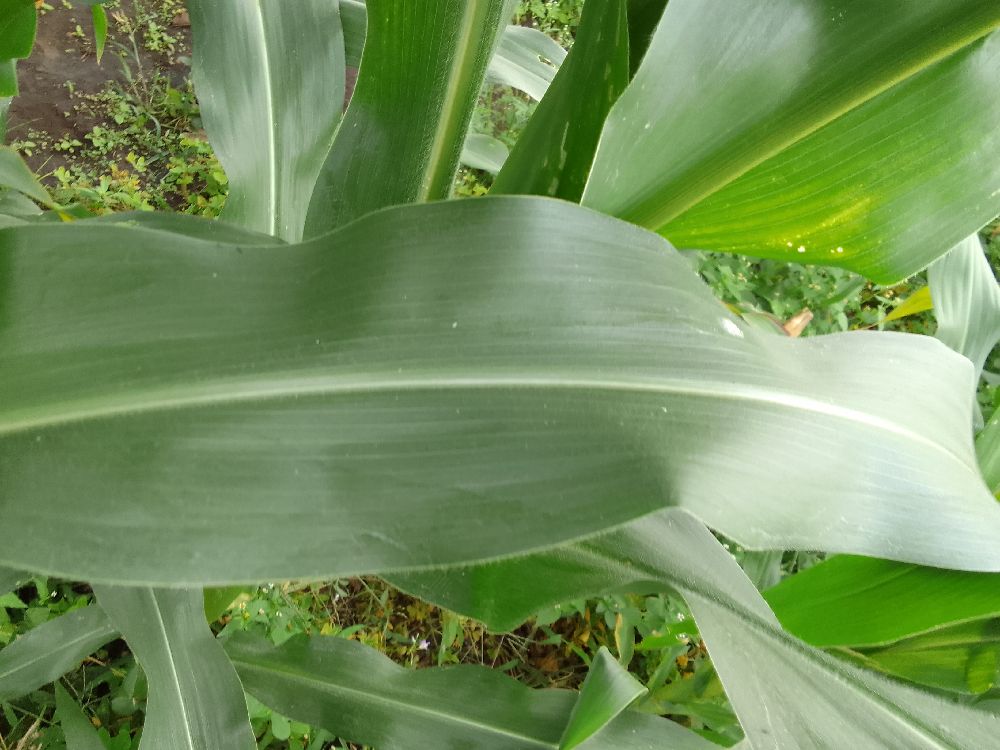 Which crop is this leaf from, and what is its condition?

maize, healthy
